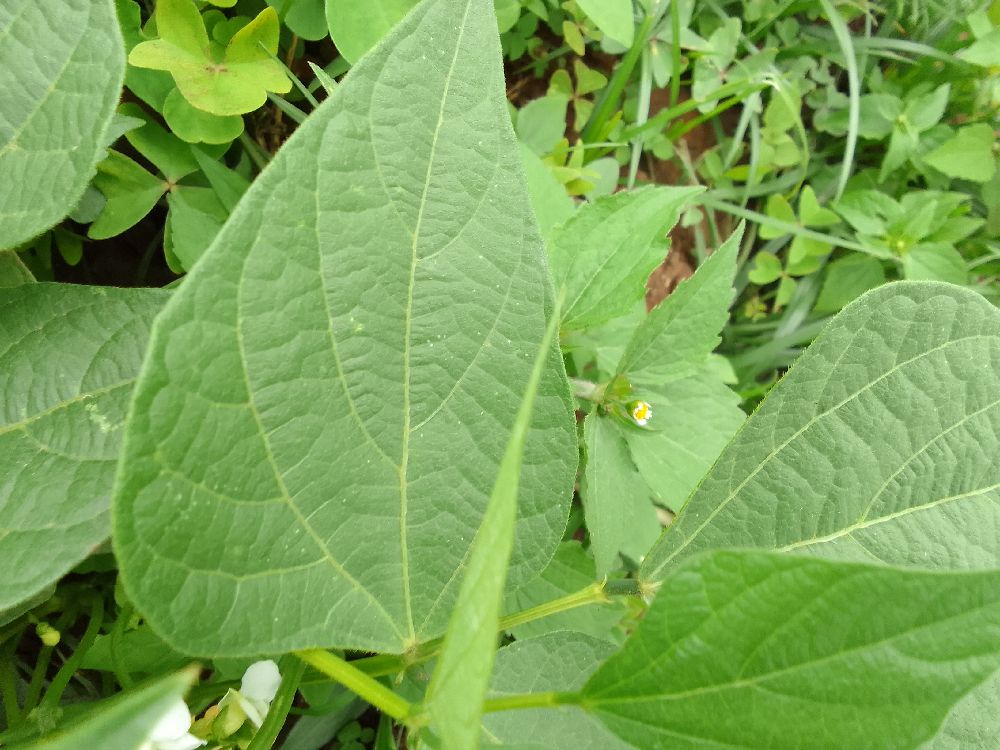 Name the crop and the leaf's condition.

common bean, healthy
